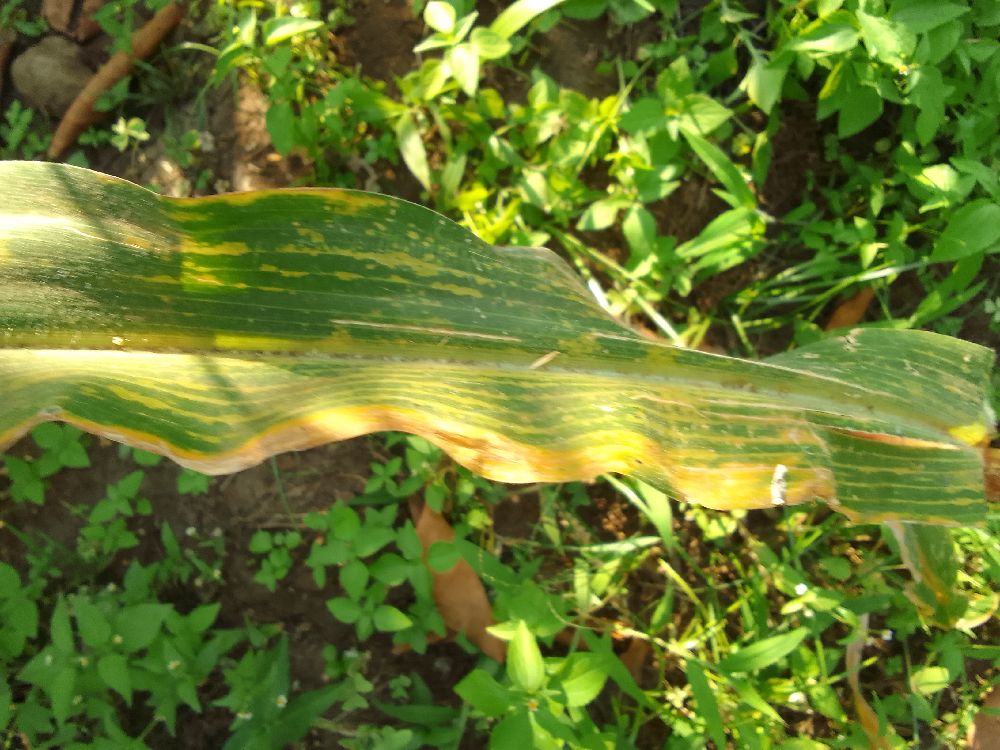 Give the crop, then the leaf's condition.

maize, maize lethal necrosis
